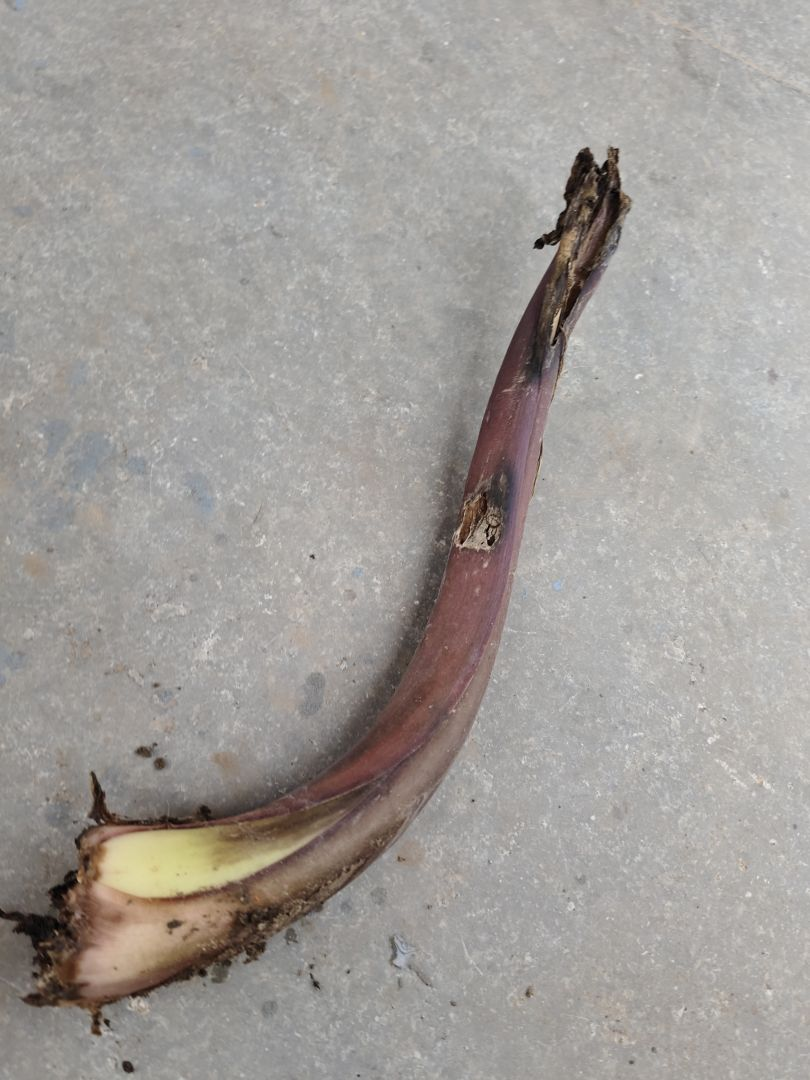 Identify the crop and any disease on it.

taro, root rot
